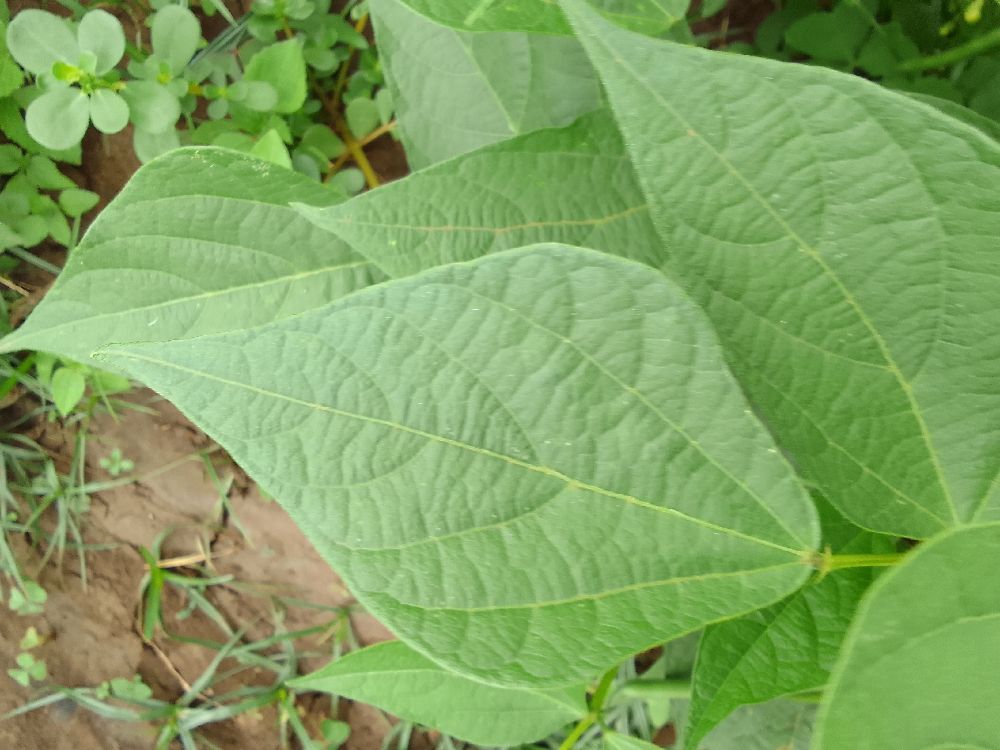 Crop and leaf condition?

common bean, healthy
